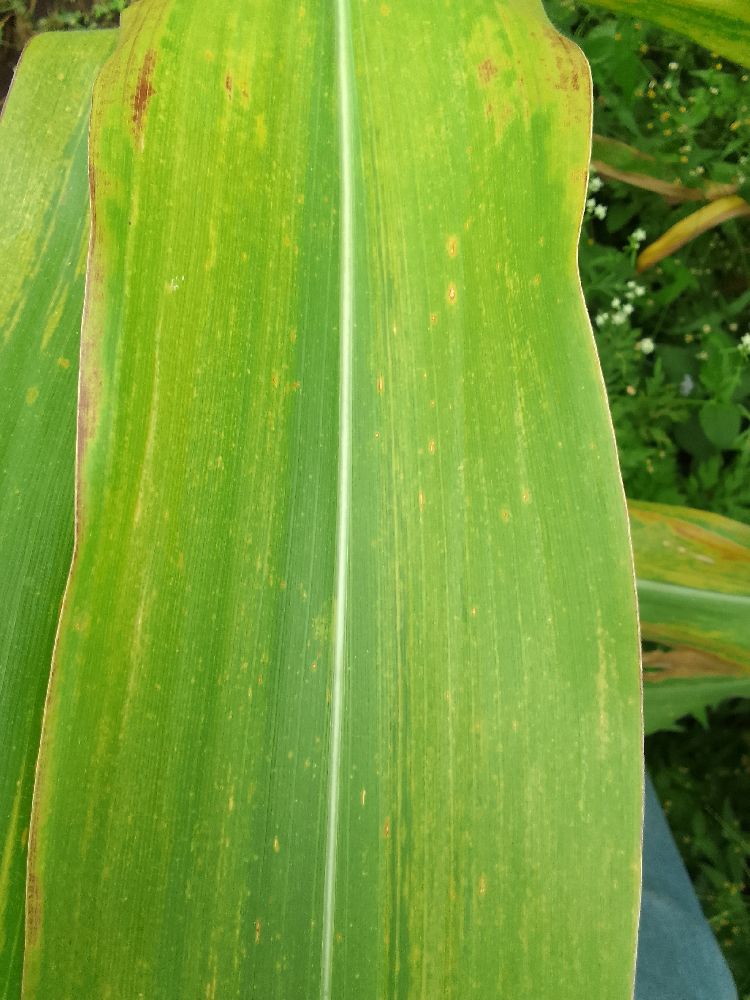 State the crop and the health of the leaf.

maize, maize lethal necrosis
